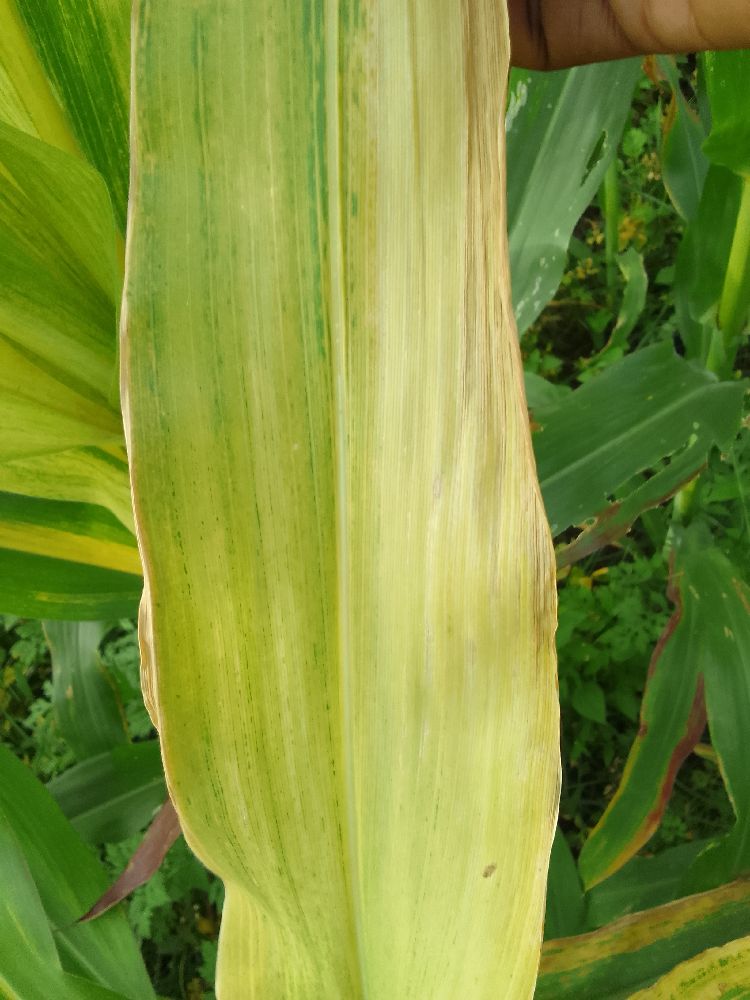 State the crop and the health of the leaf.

maize, maize lethal necrosis
